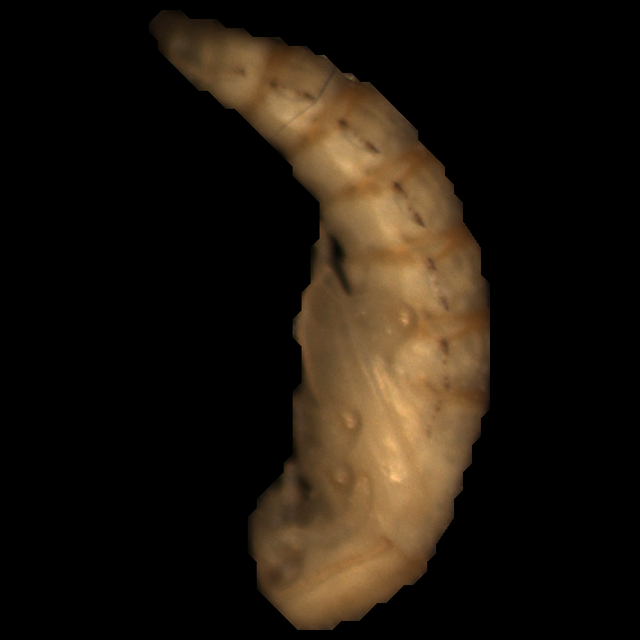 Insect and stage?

mealworm pupa
